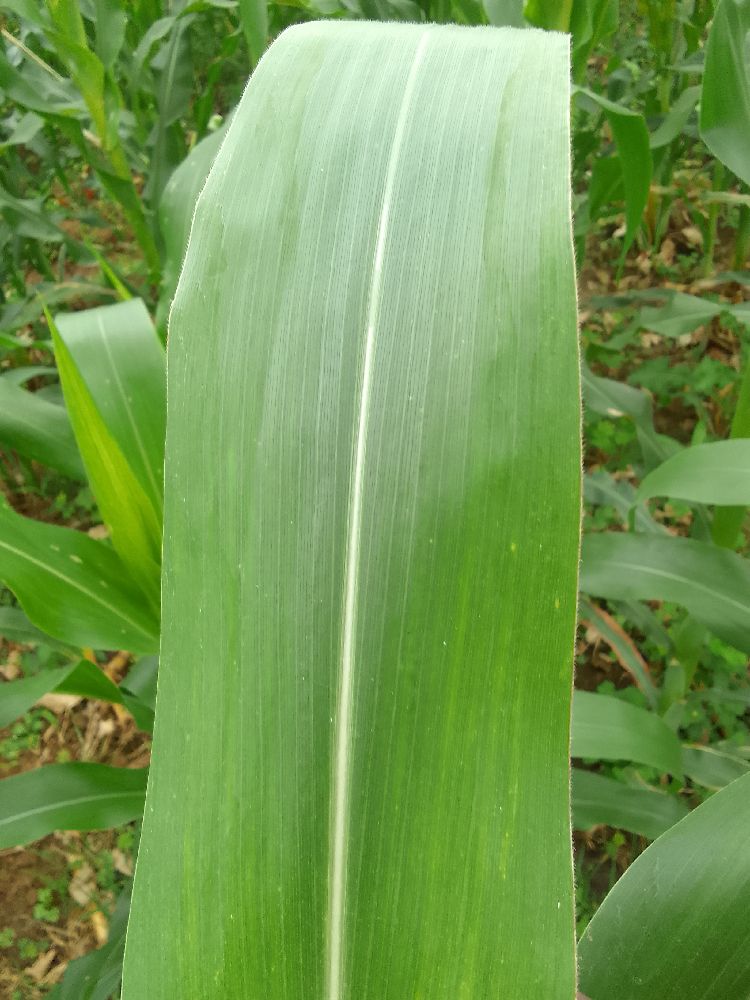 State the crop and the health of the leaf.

maize, healthy
